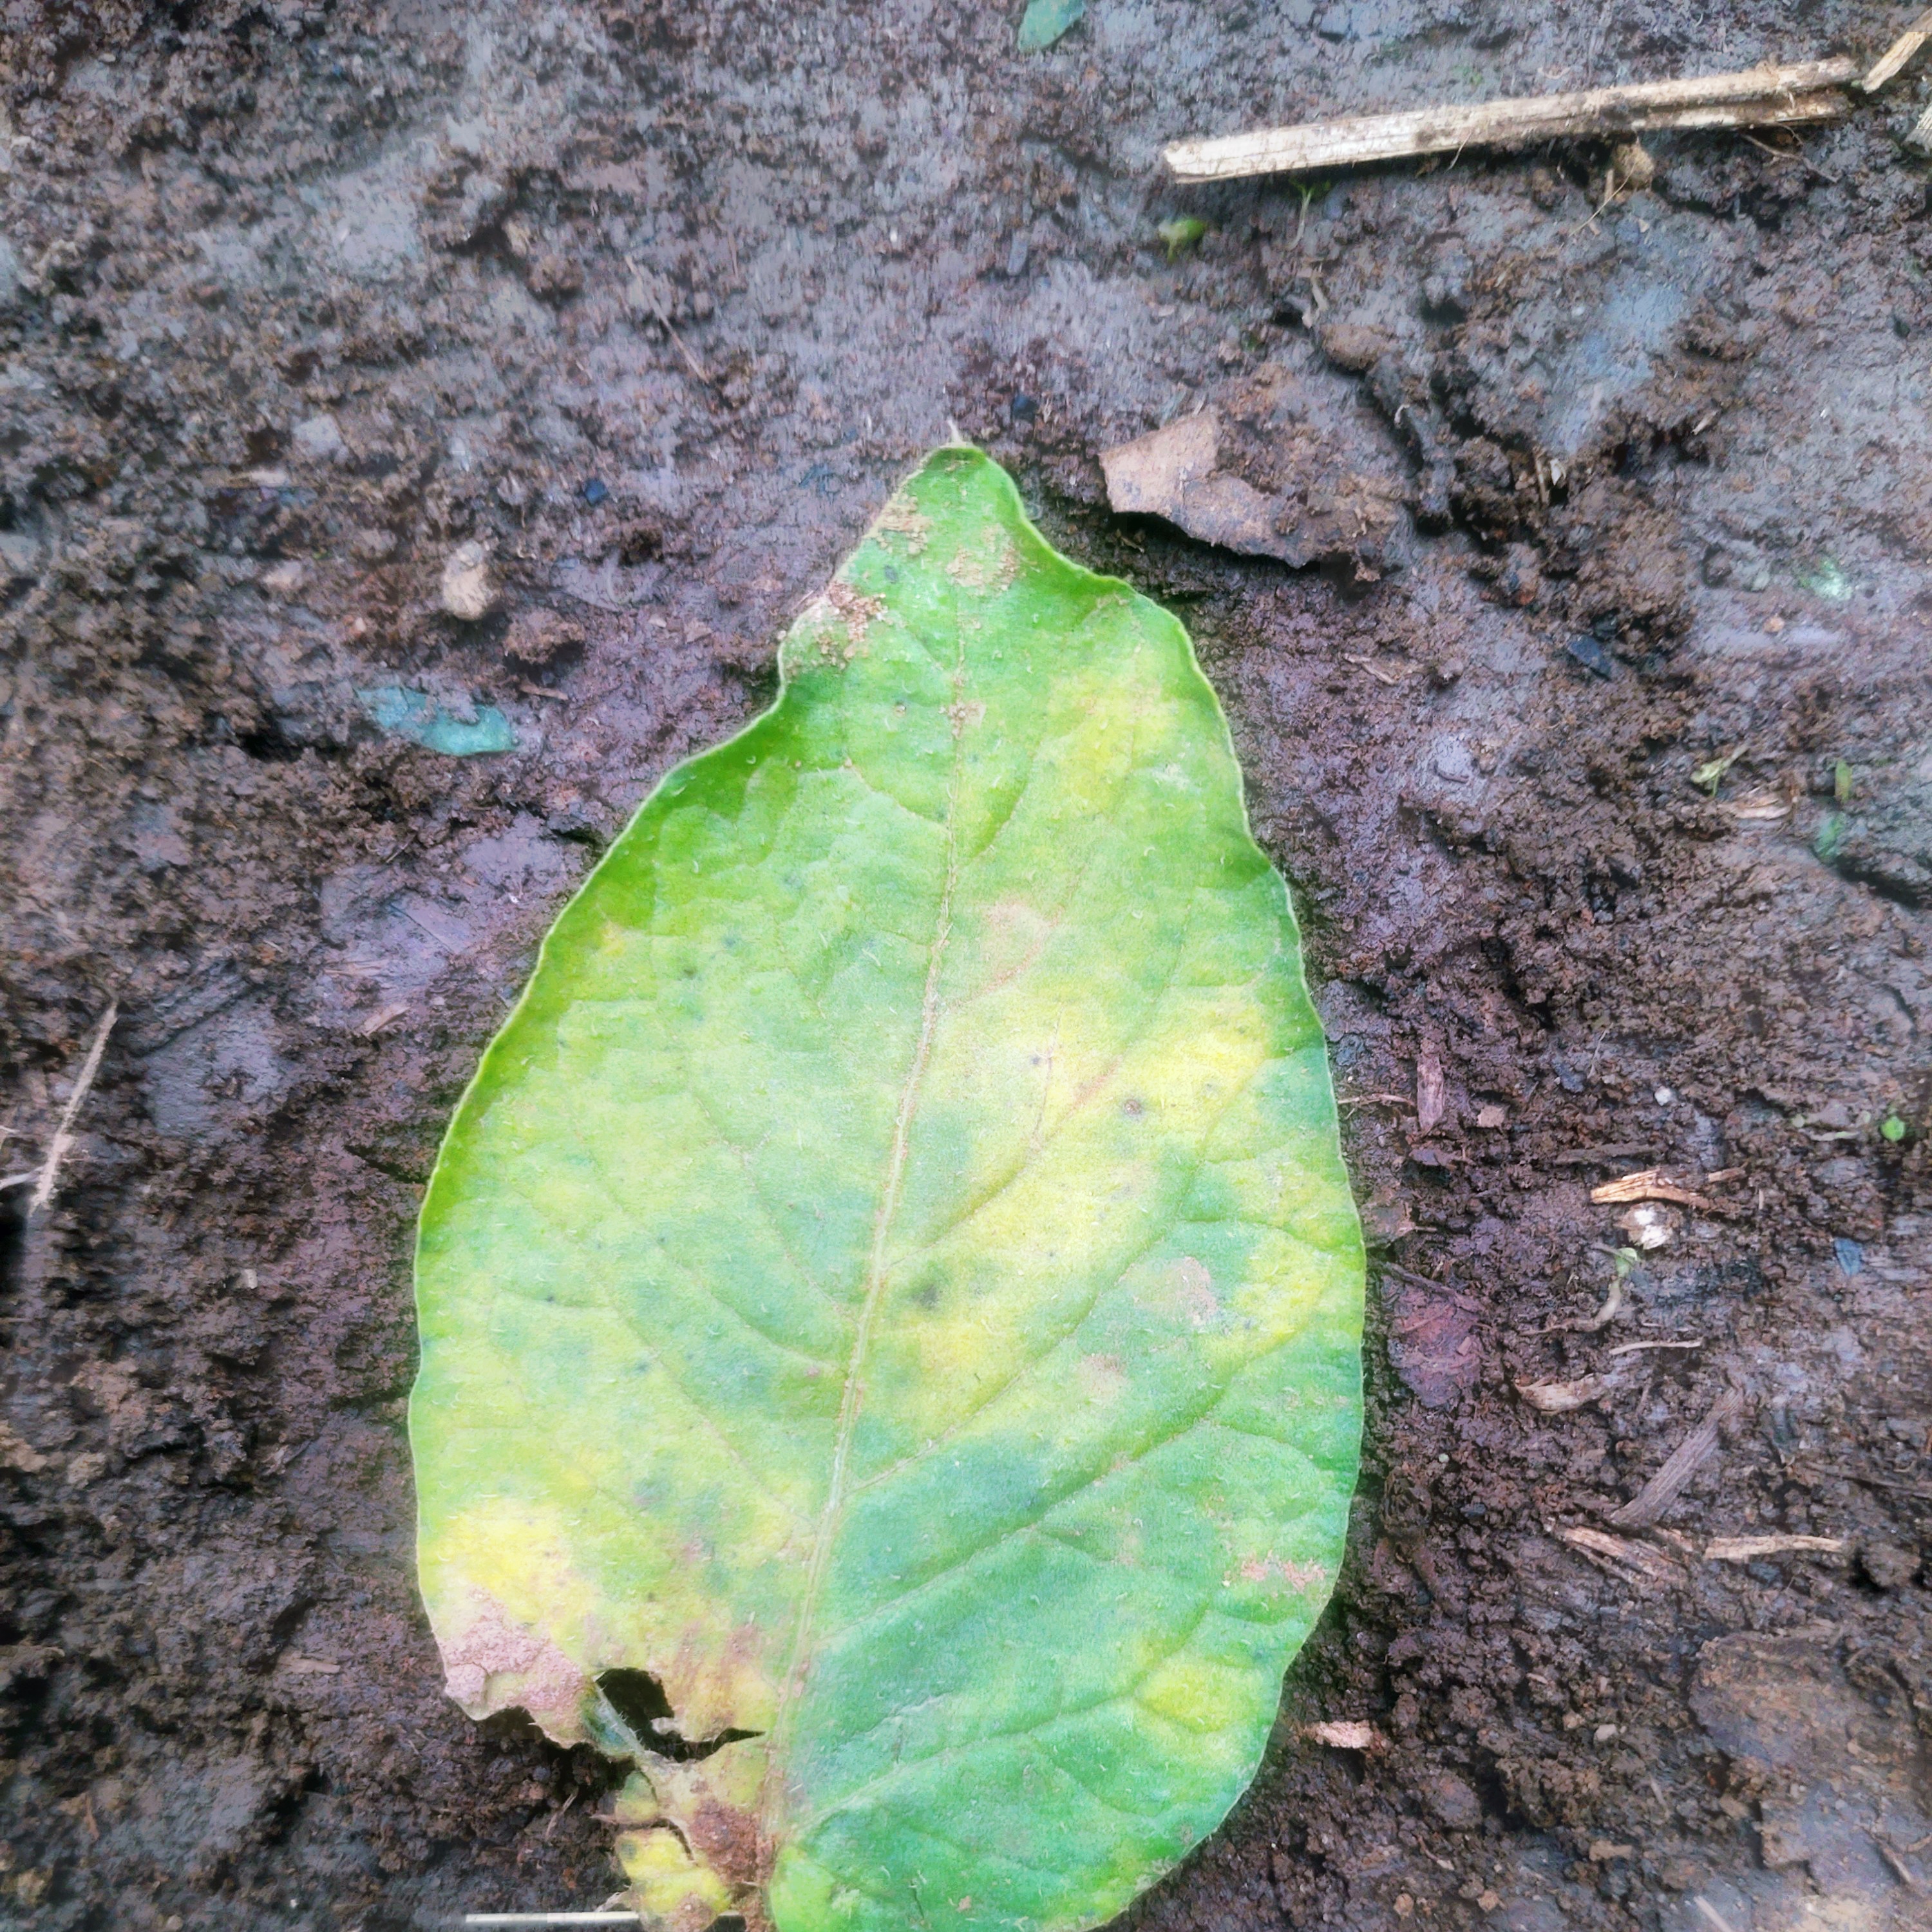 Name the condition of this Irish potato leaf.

late blight
